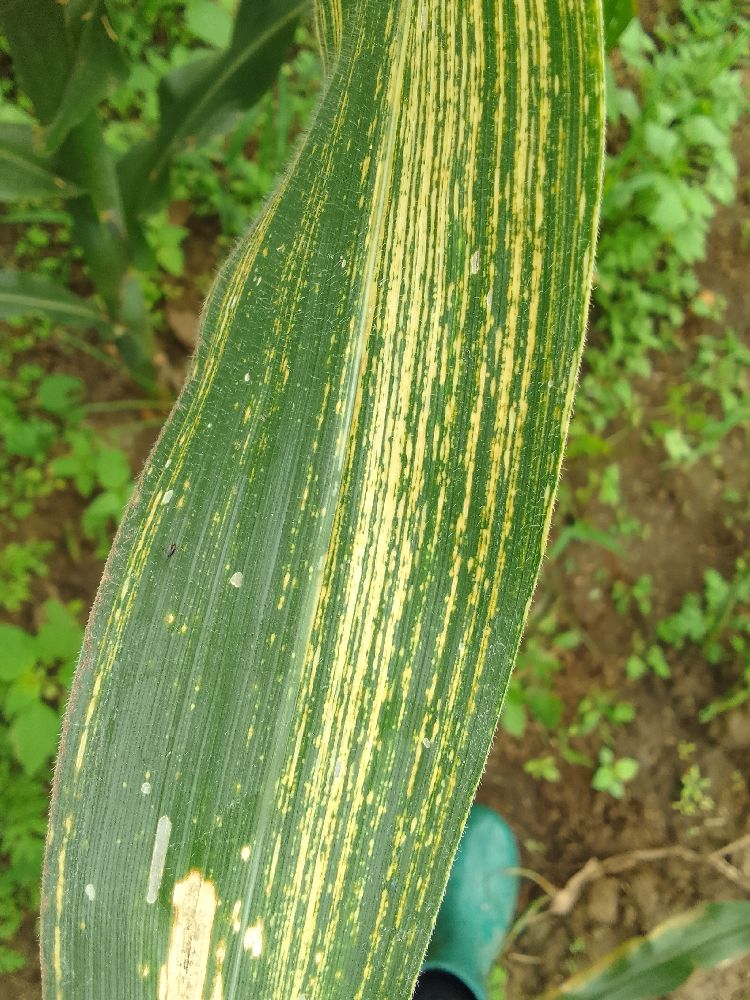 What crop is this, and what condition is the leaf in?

maize, maize streak virus
